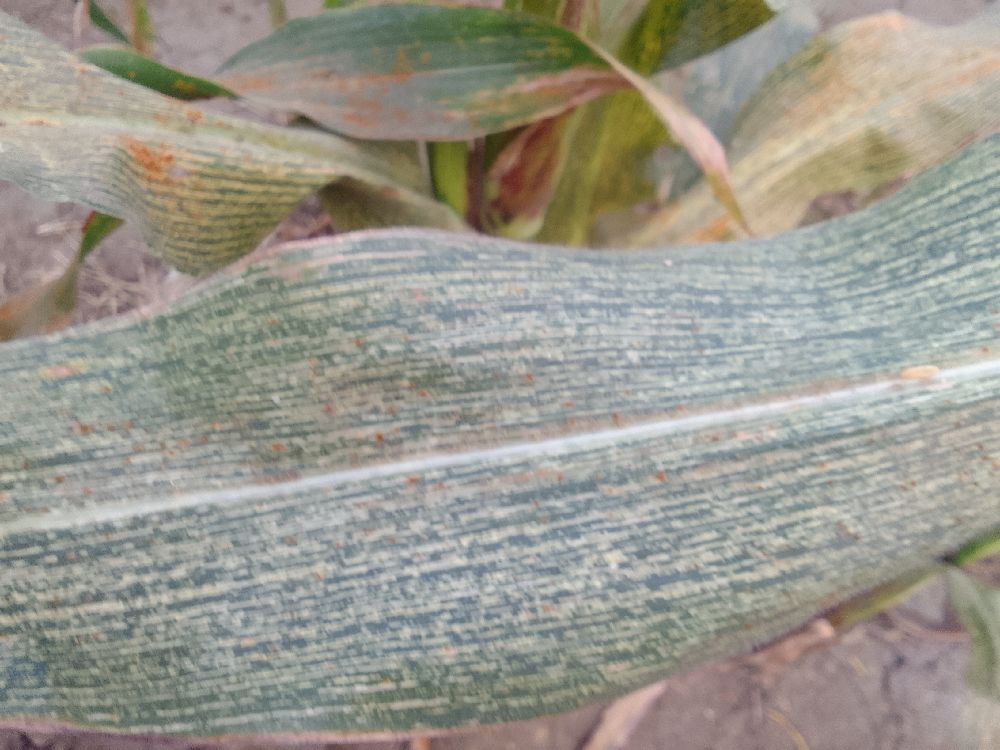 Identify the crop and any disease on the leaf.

maize, maize streak virus
